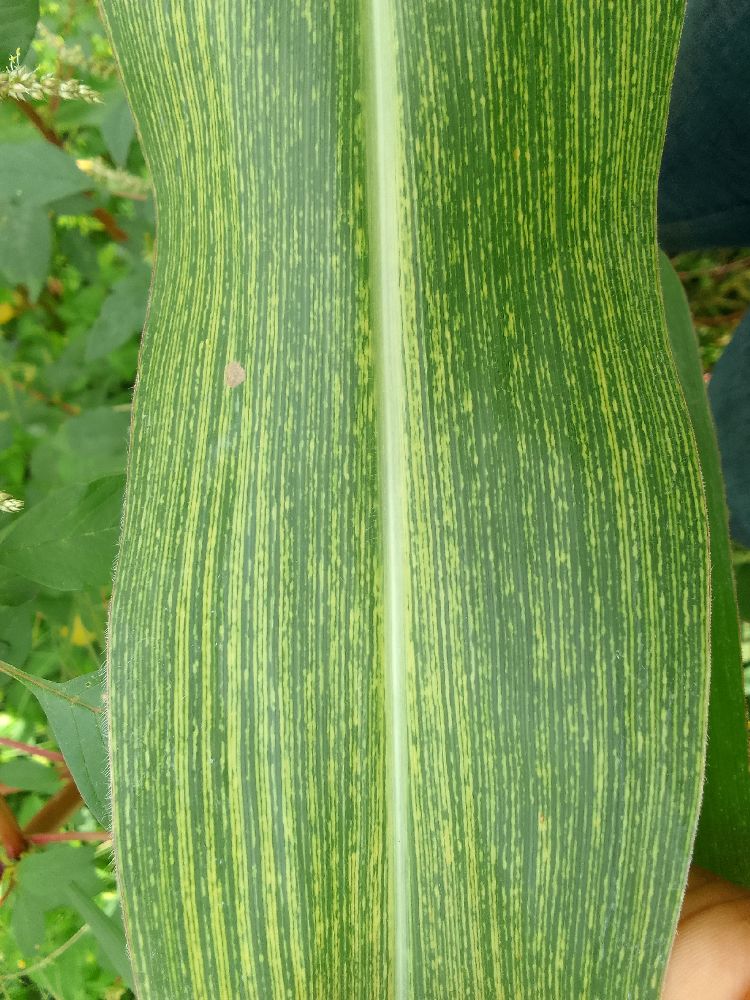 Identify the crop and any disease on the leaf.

maize, maize streak virus
